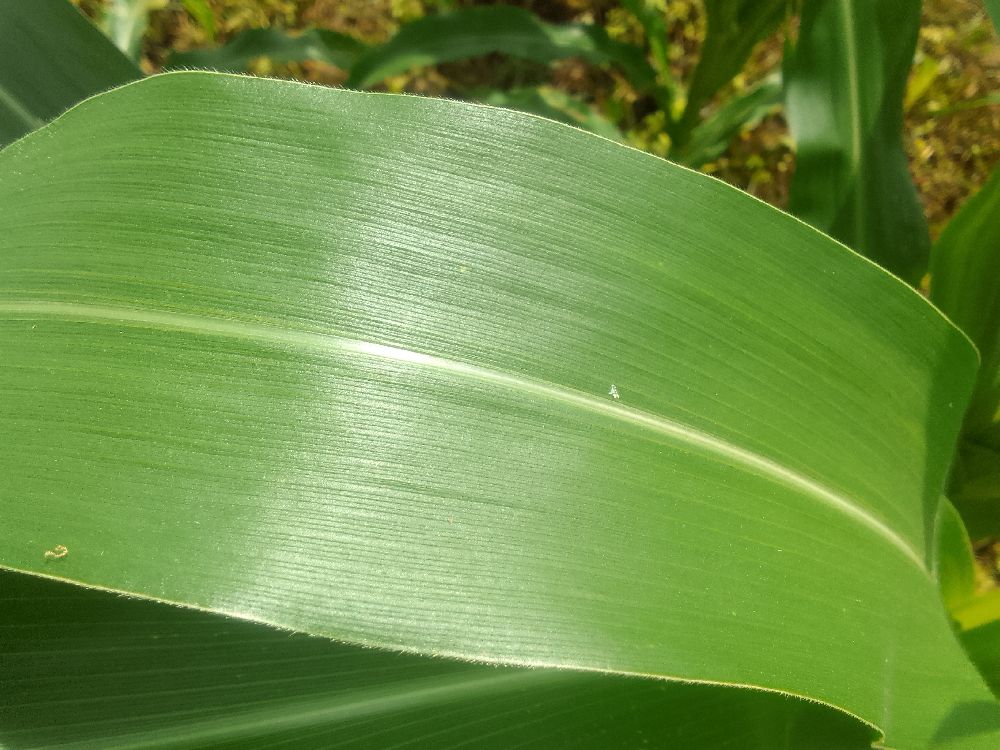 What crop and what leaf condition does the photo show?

maize, healthy
